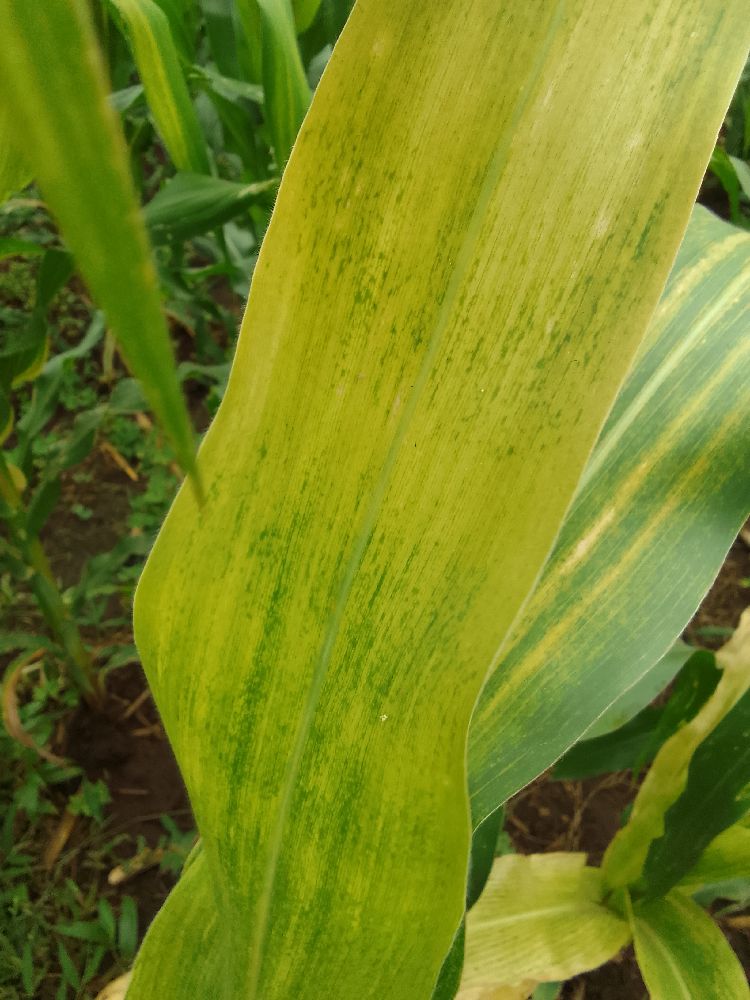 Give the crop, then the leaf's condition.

maize, maize lethal necrosis
